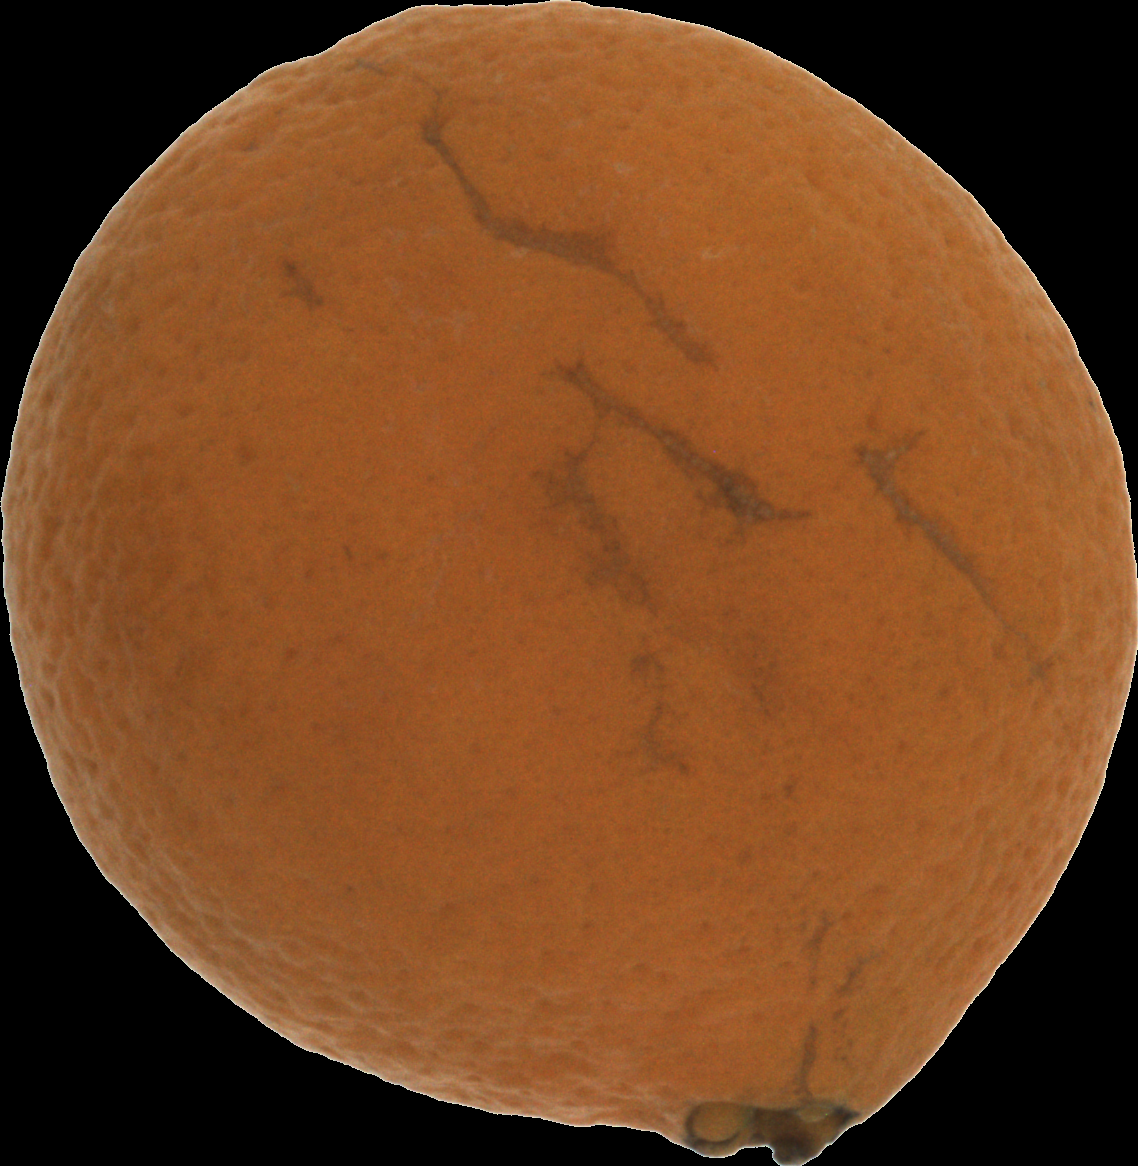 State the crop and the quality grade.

orange, bad
